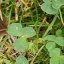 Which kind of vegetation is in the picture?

unstructured weed
